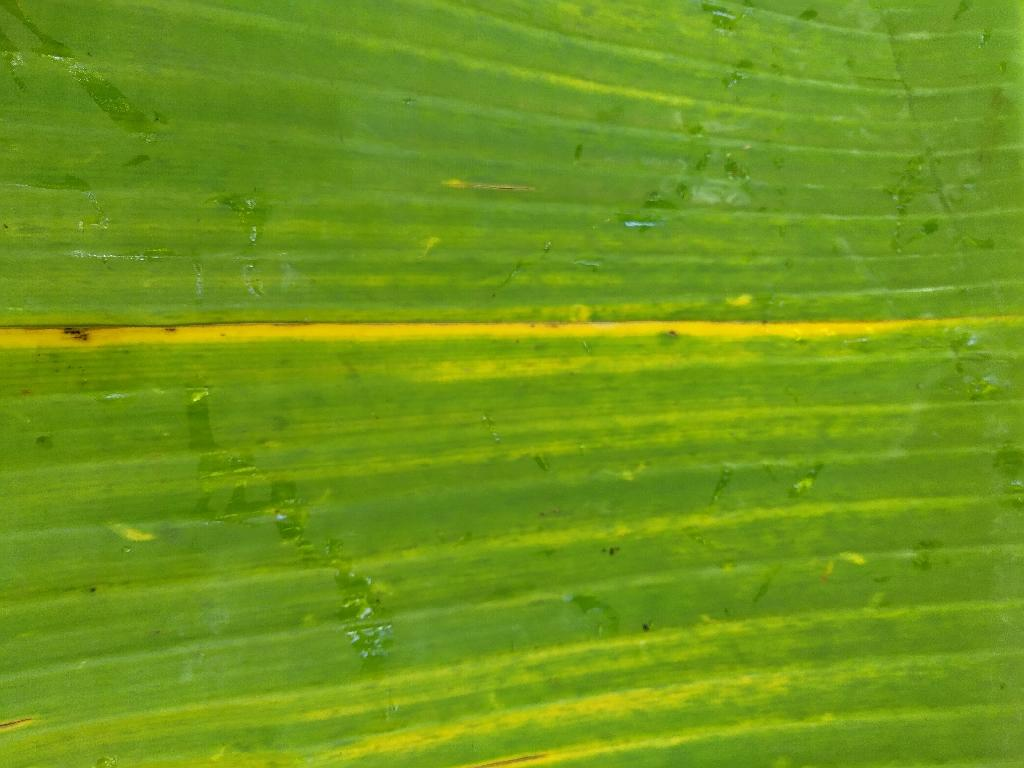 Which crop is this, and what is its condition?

banana, fusarium wilt race 1
